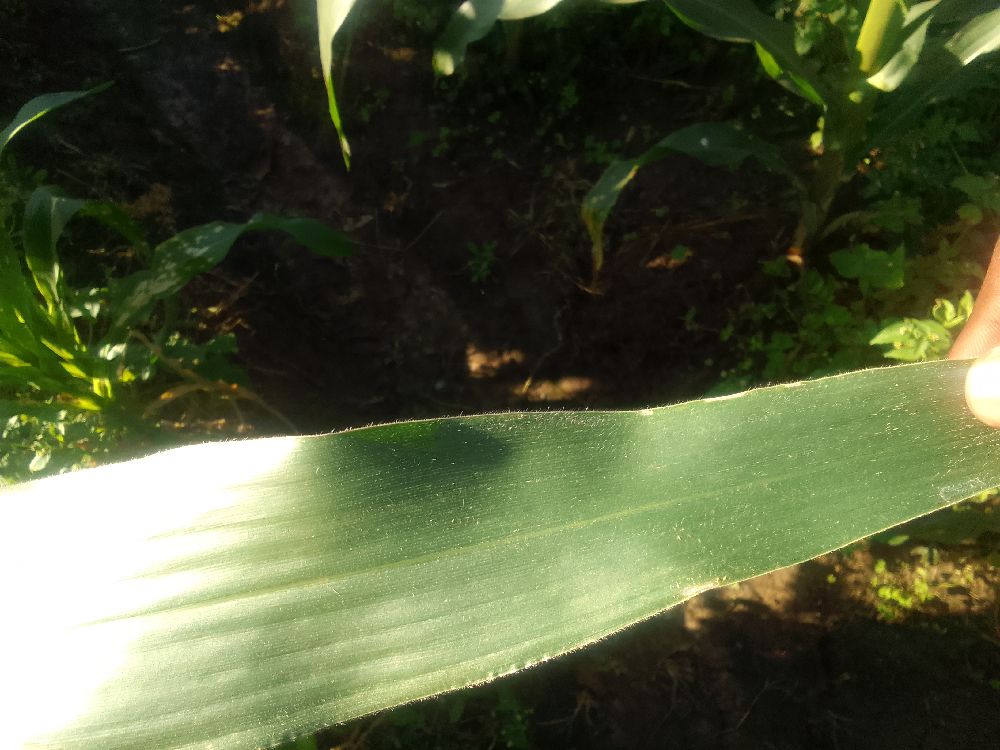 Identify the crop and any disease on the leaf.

maize, healthy
